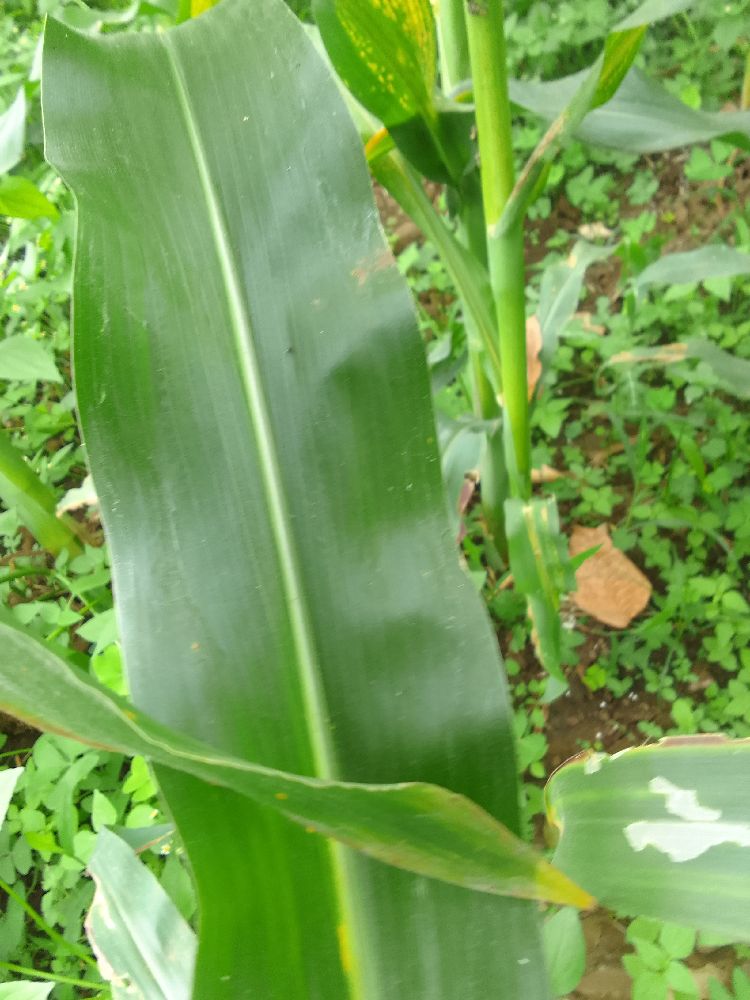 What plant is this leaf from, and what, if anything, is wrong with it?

maize, healthy
